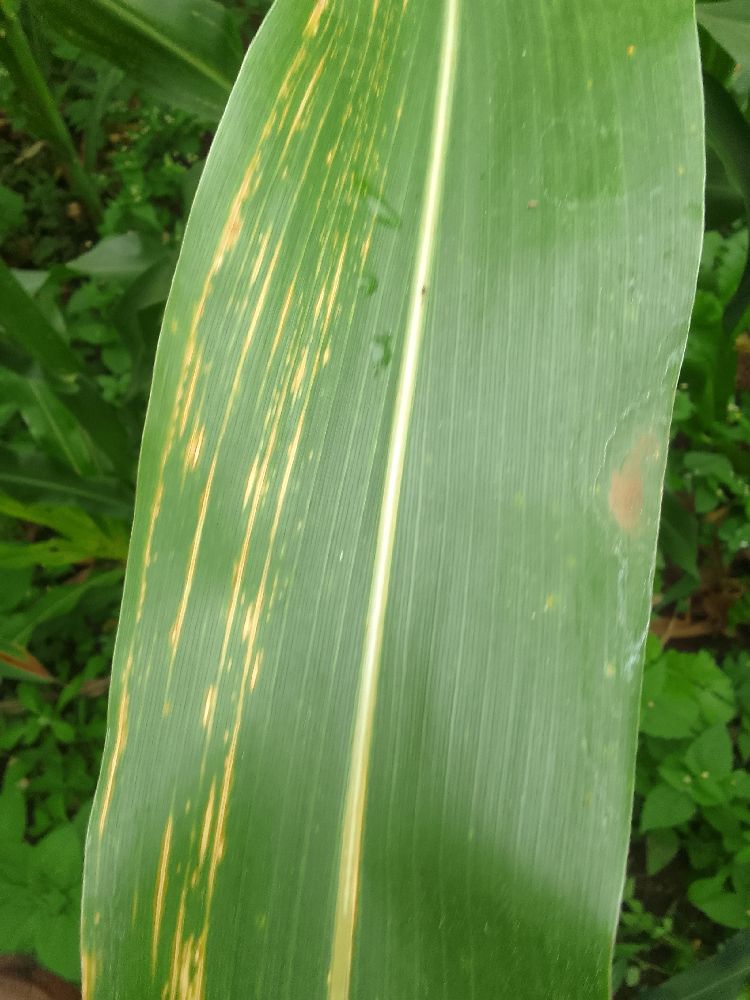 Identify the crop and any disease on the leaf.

maize, maize lethal necrosis
